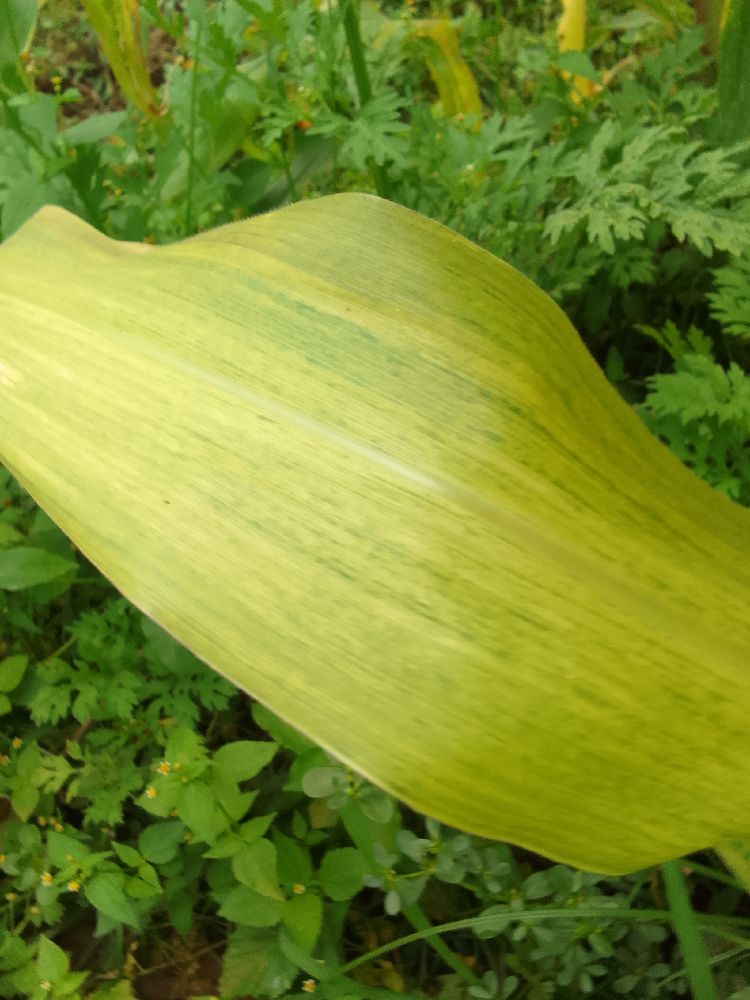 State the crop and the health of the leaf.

maize, maize lethal necrosis
